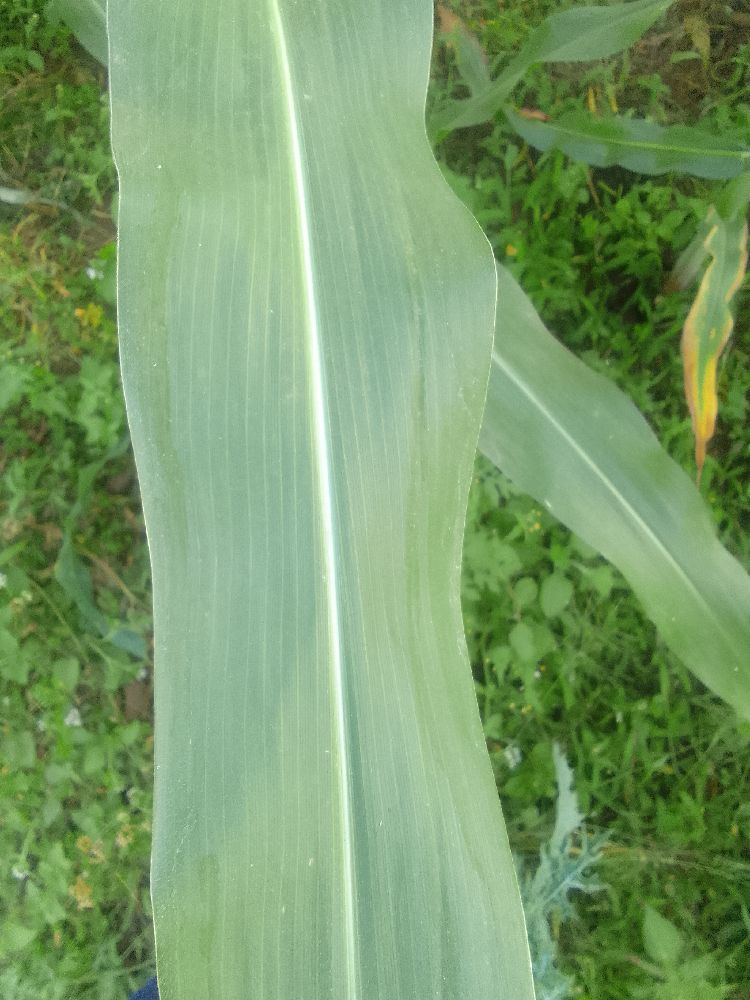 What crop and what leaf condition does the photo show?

maize, healthy
